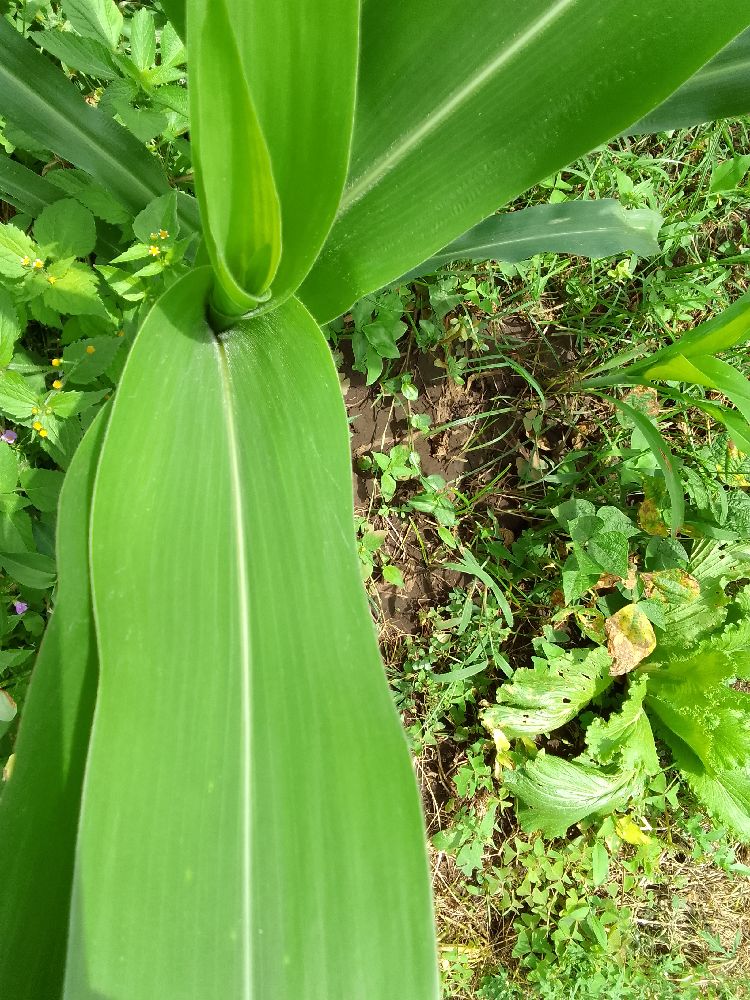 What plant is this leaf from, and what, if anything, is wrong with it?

maize, healthy
